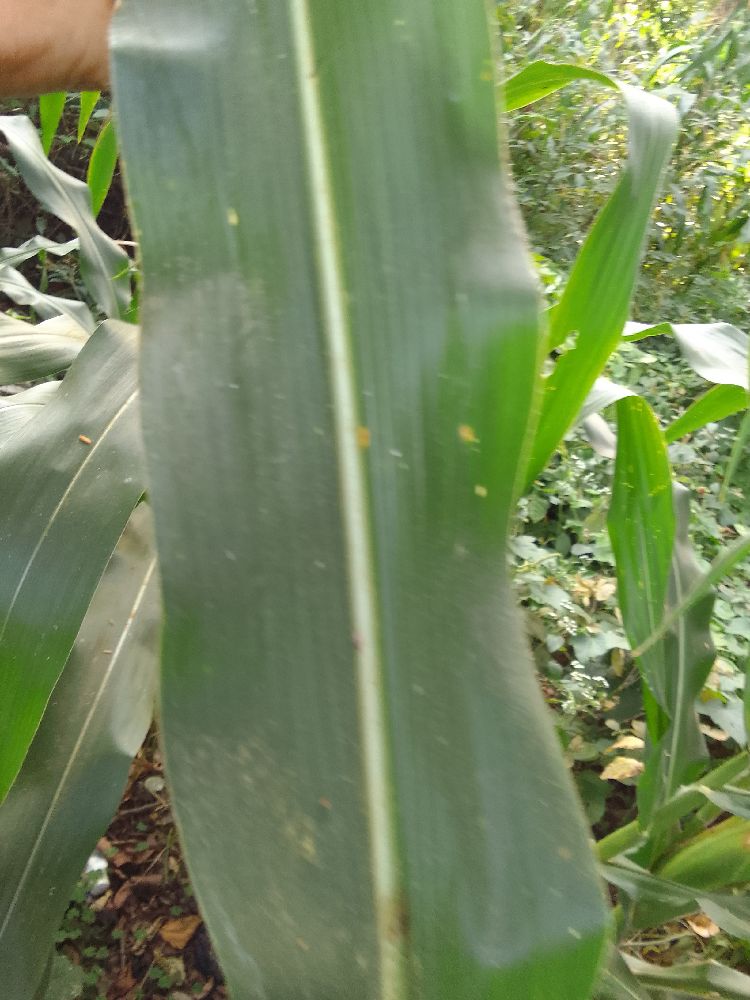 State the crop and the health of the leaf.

maize, healthy
